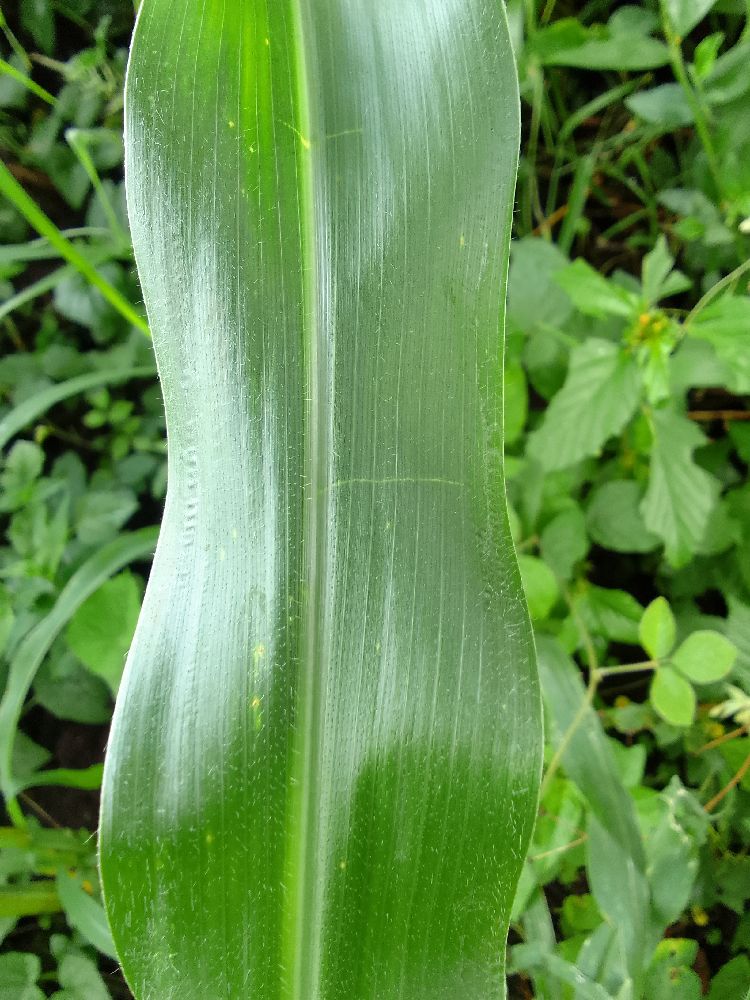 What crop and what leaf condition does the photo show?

maize, healthy
